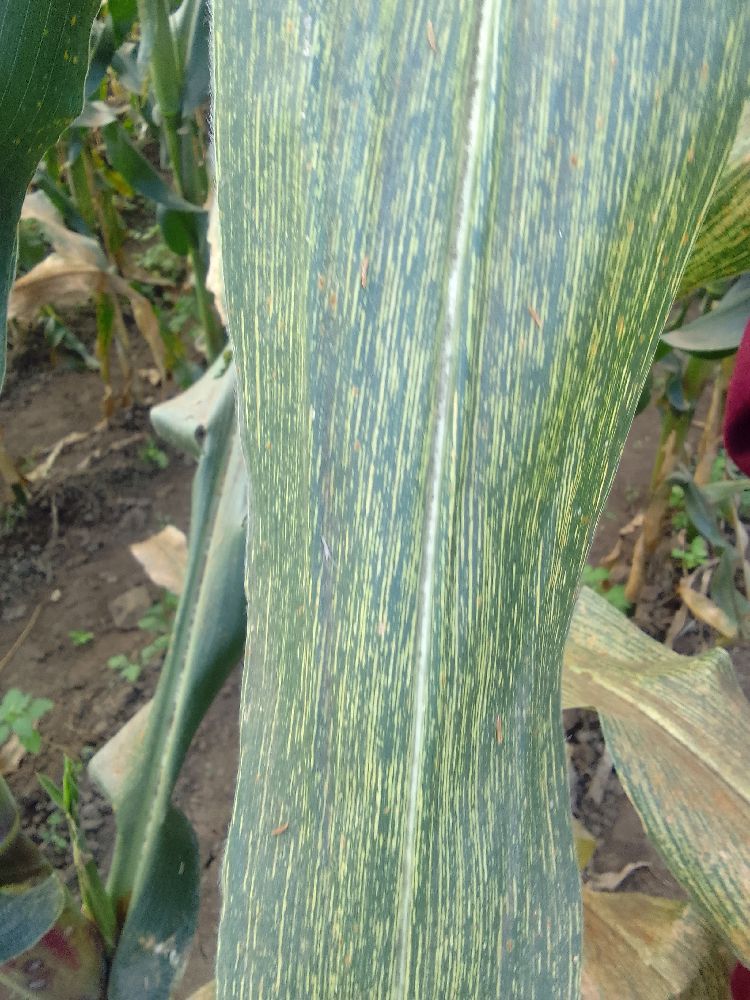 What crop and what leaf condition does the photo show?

maize, maize streak virus
